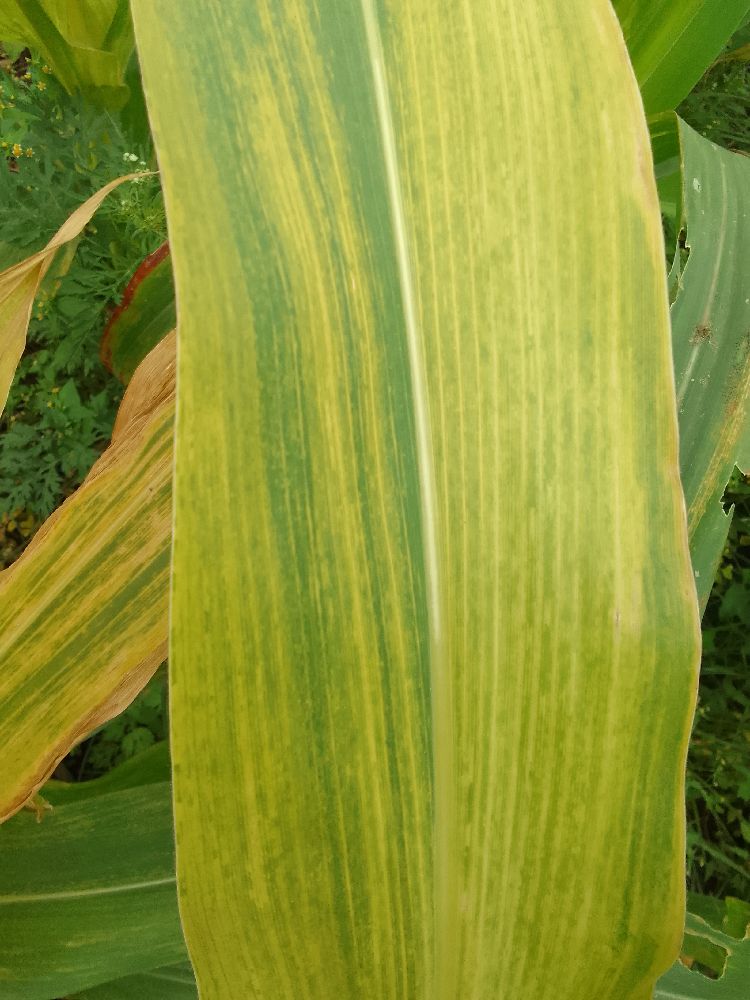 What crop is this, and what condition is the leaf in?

maize, maize lethal necrosis
